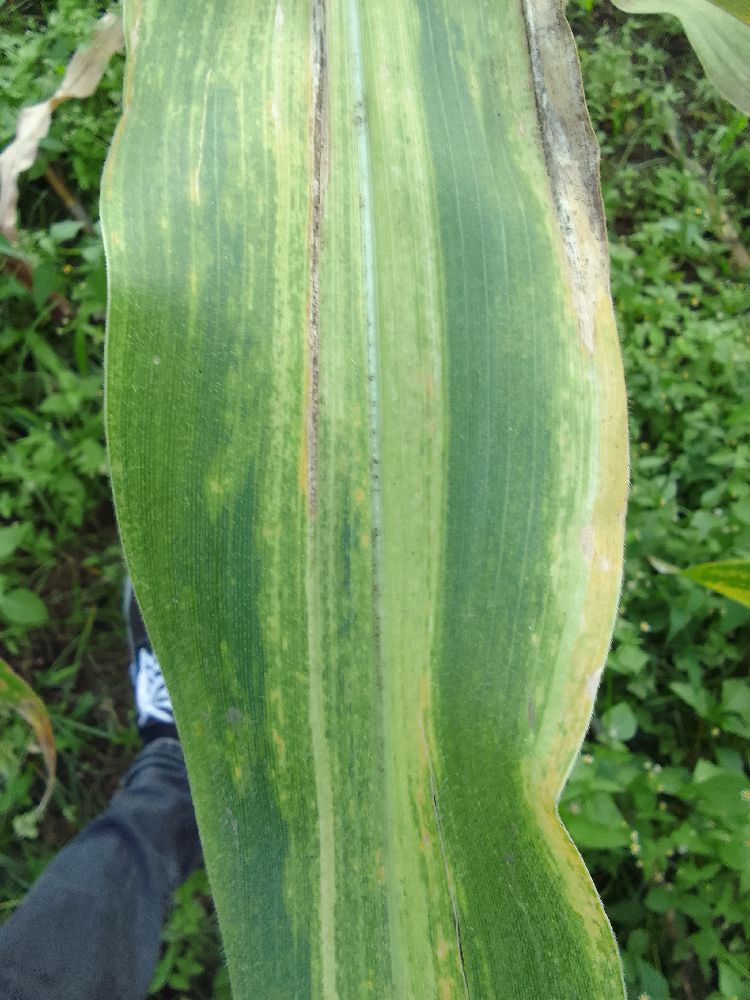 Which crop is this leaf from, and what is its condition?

maize, maize lethal necrosis
